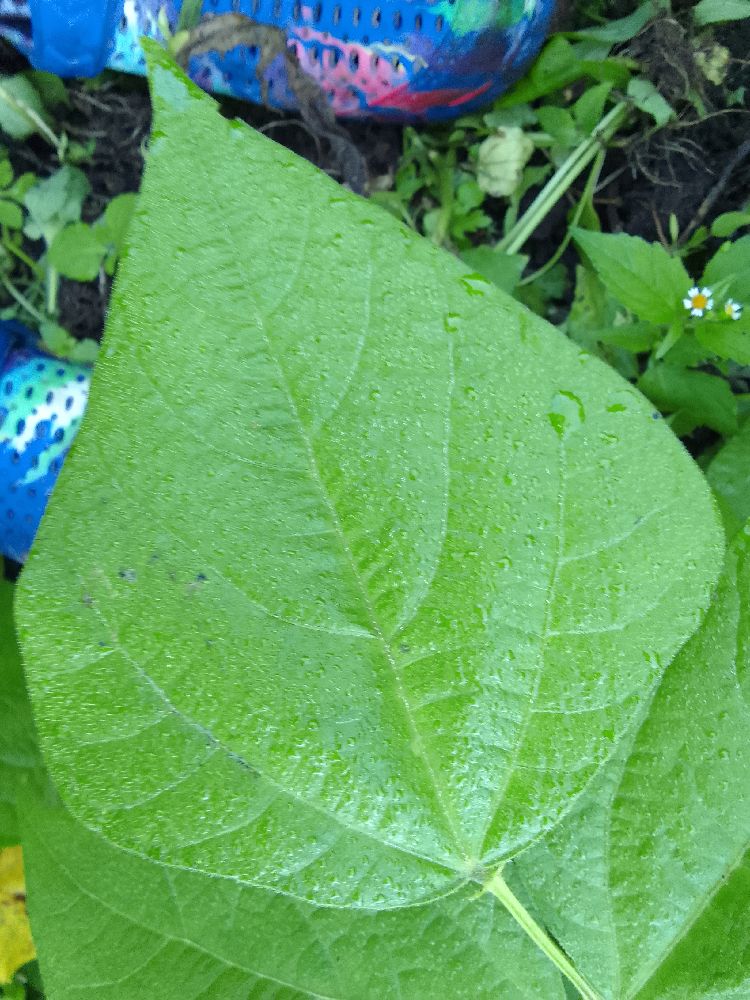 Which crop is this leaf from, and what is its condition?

common bean, healthy
